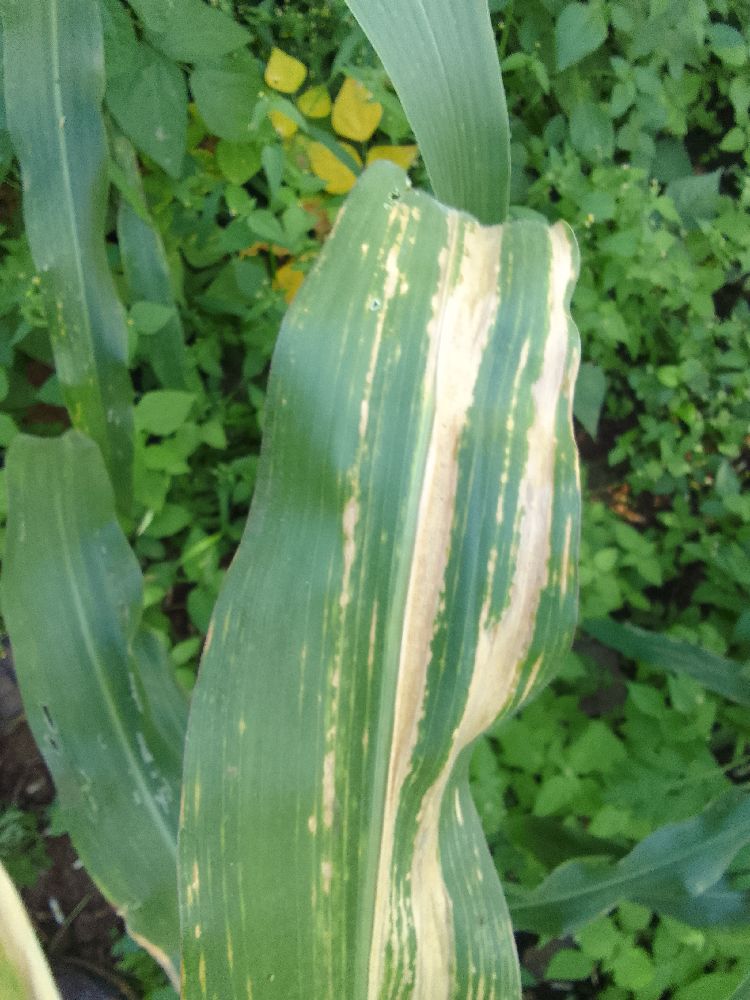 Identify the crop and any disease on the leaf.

maize, maize lethal necrosis
